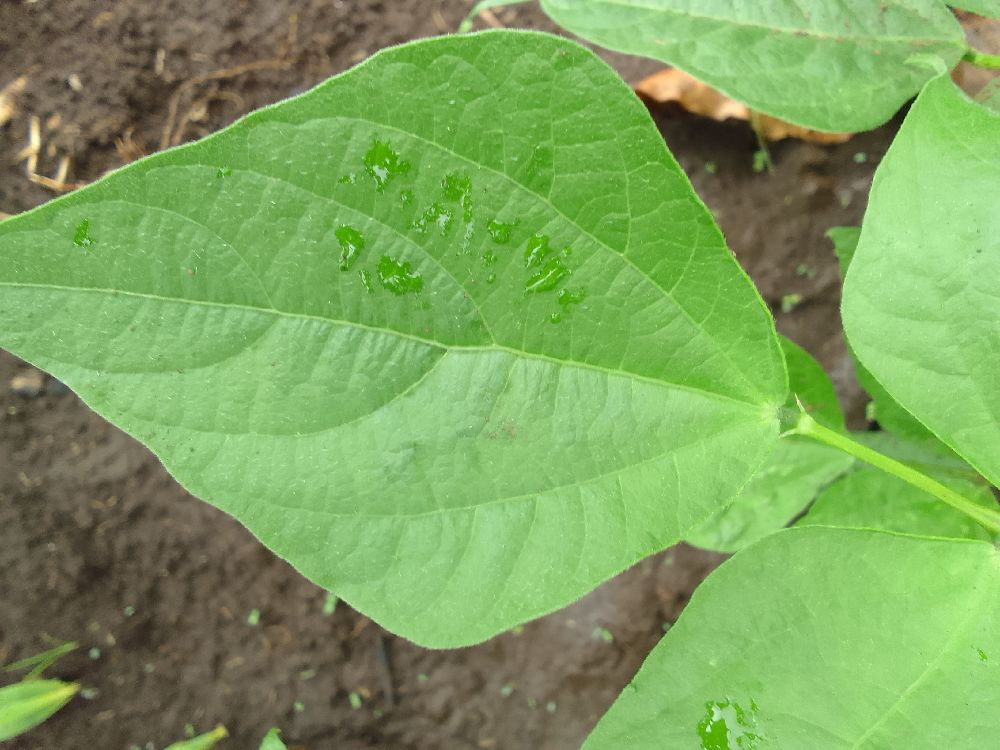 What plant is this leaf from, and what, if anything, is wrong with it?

common bean, healthy
